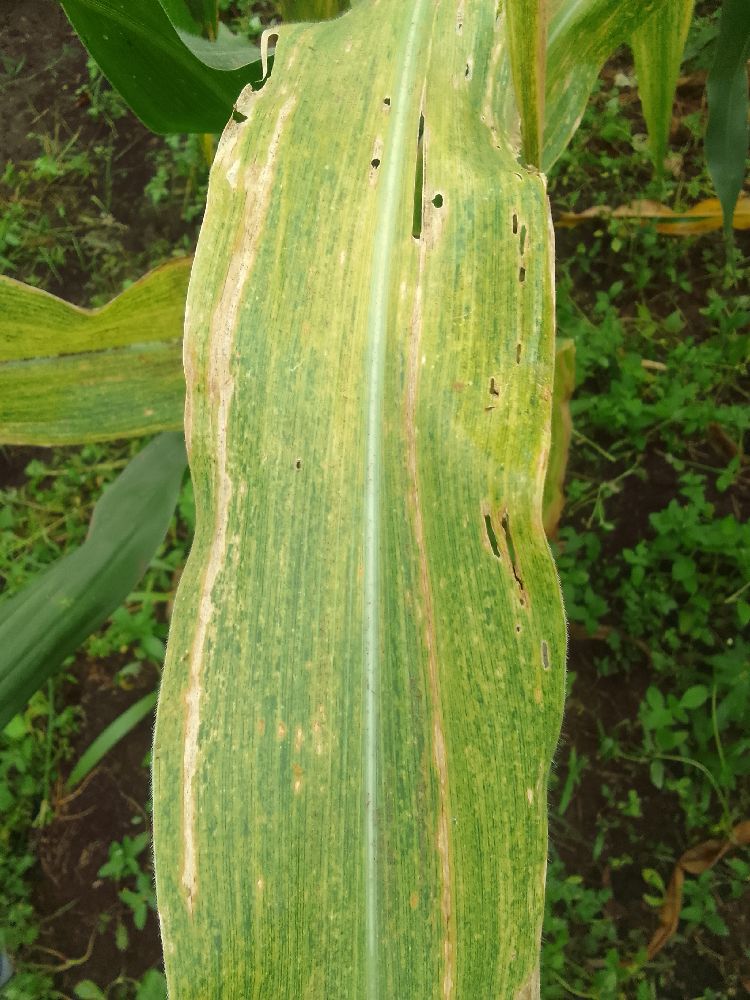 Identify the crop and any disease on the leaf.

maize, maize lethal necrosis
